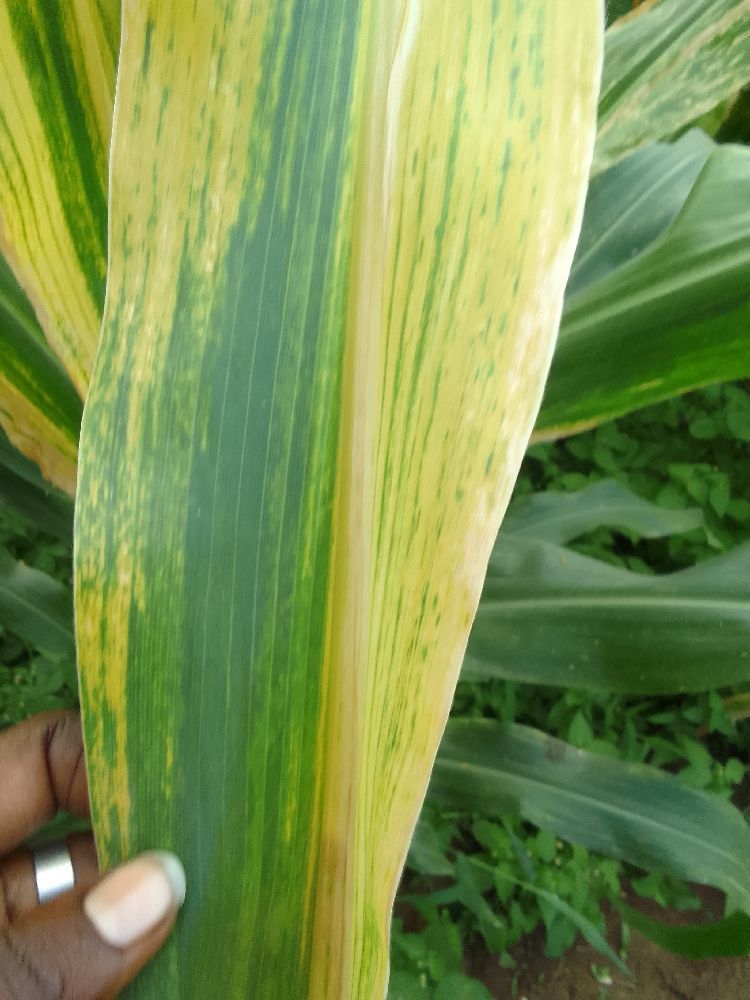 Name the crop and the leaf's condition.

maize, maize lethal necrosis
